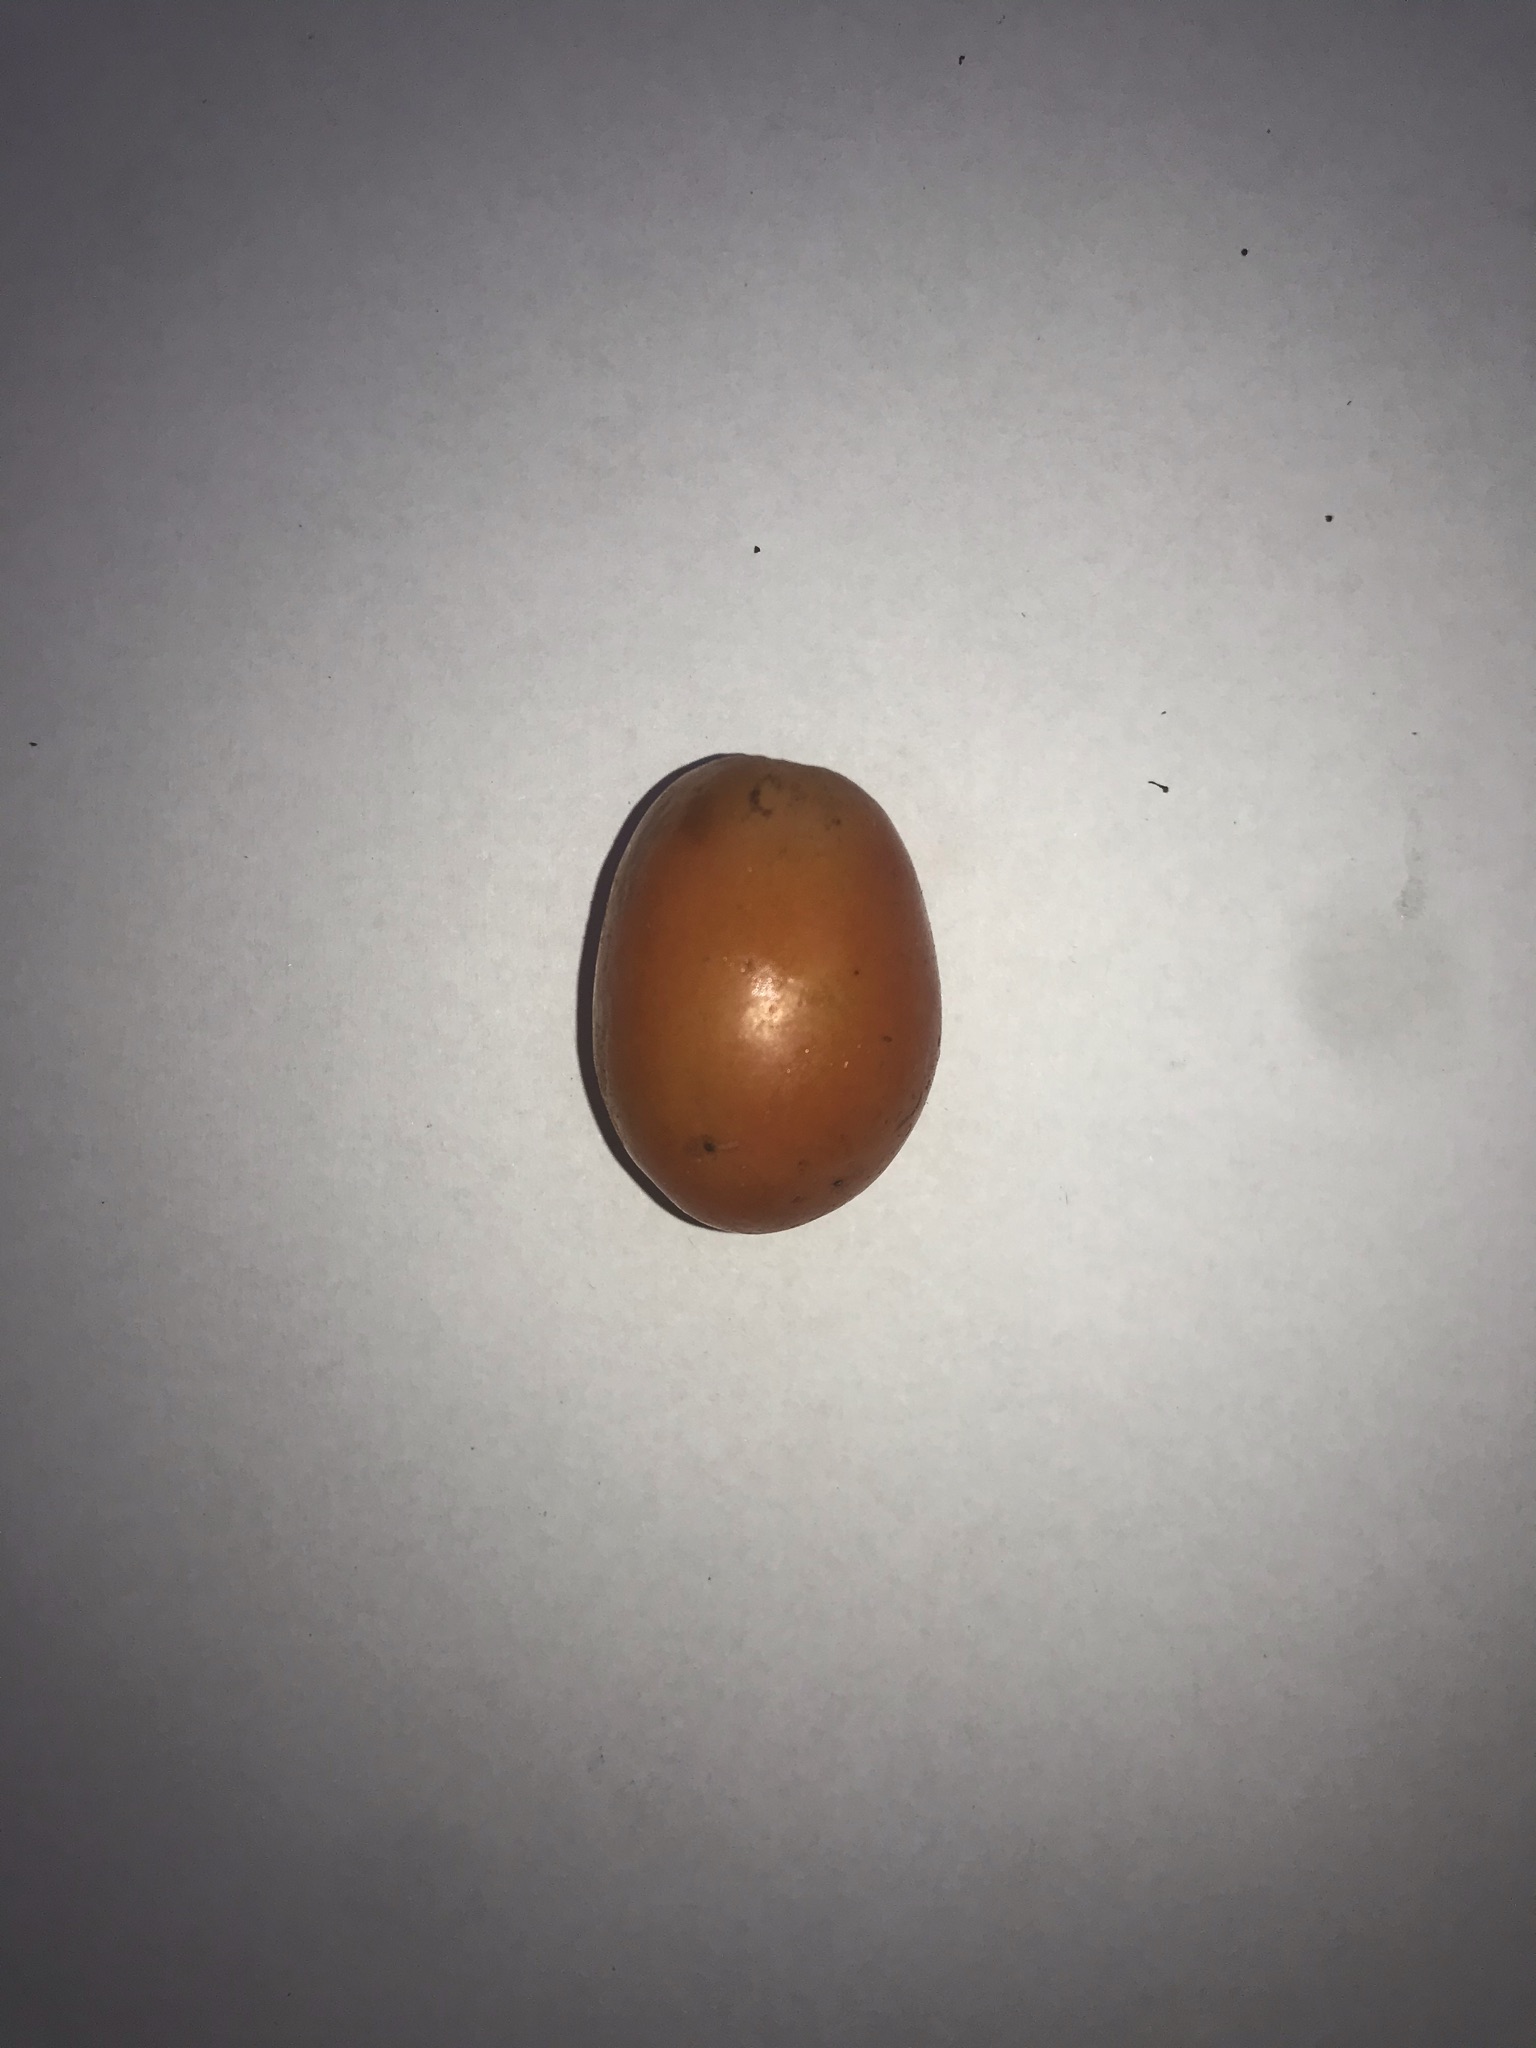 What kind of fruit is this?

siriguela
